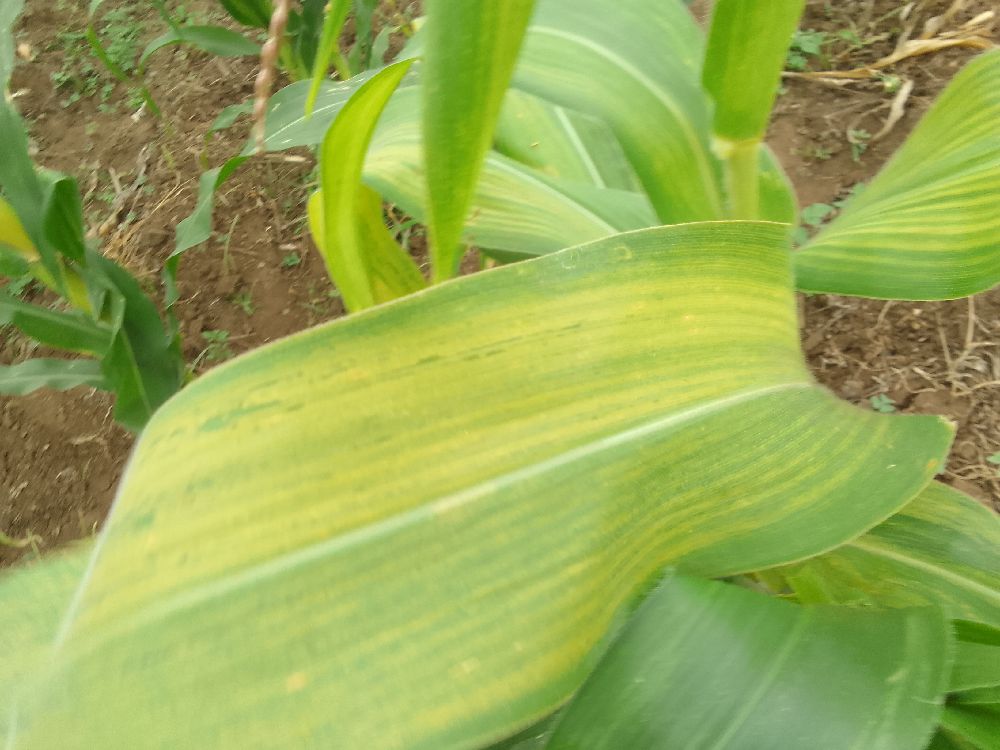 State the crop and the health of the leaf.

maize, maize lethal necrosis
